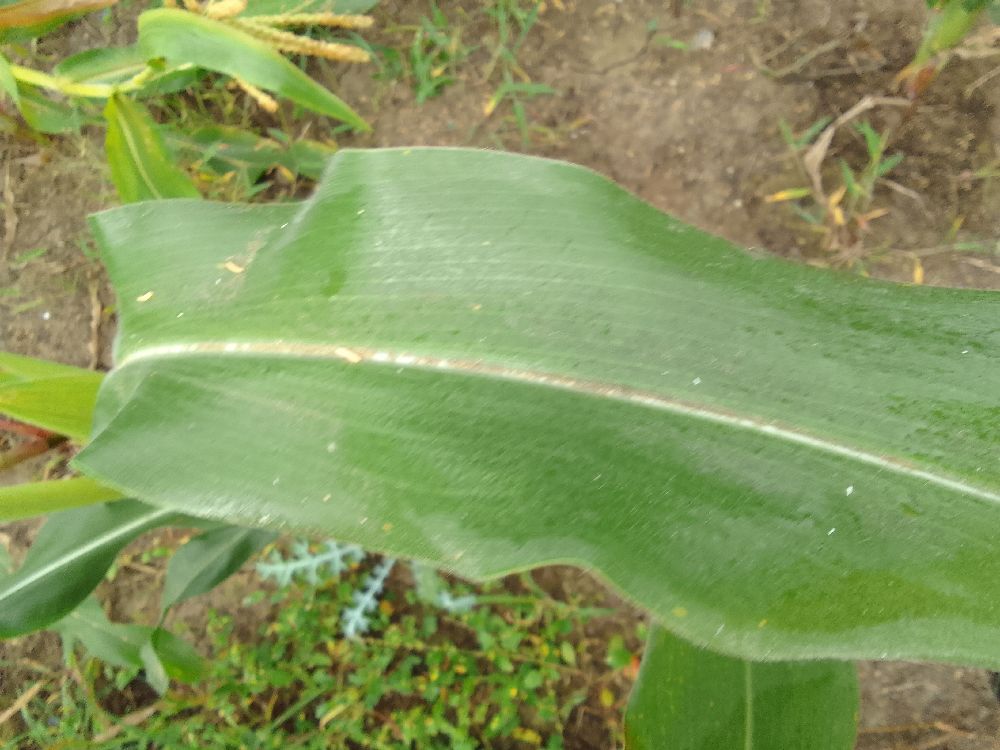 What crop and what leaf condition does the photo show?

maize, healthy
